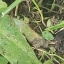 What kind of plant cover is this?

structured weed
